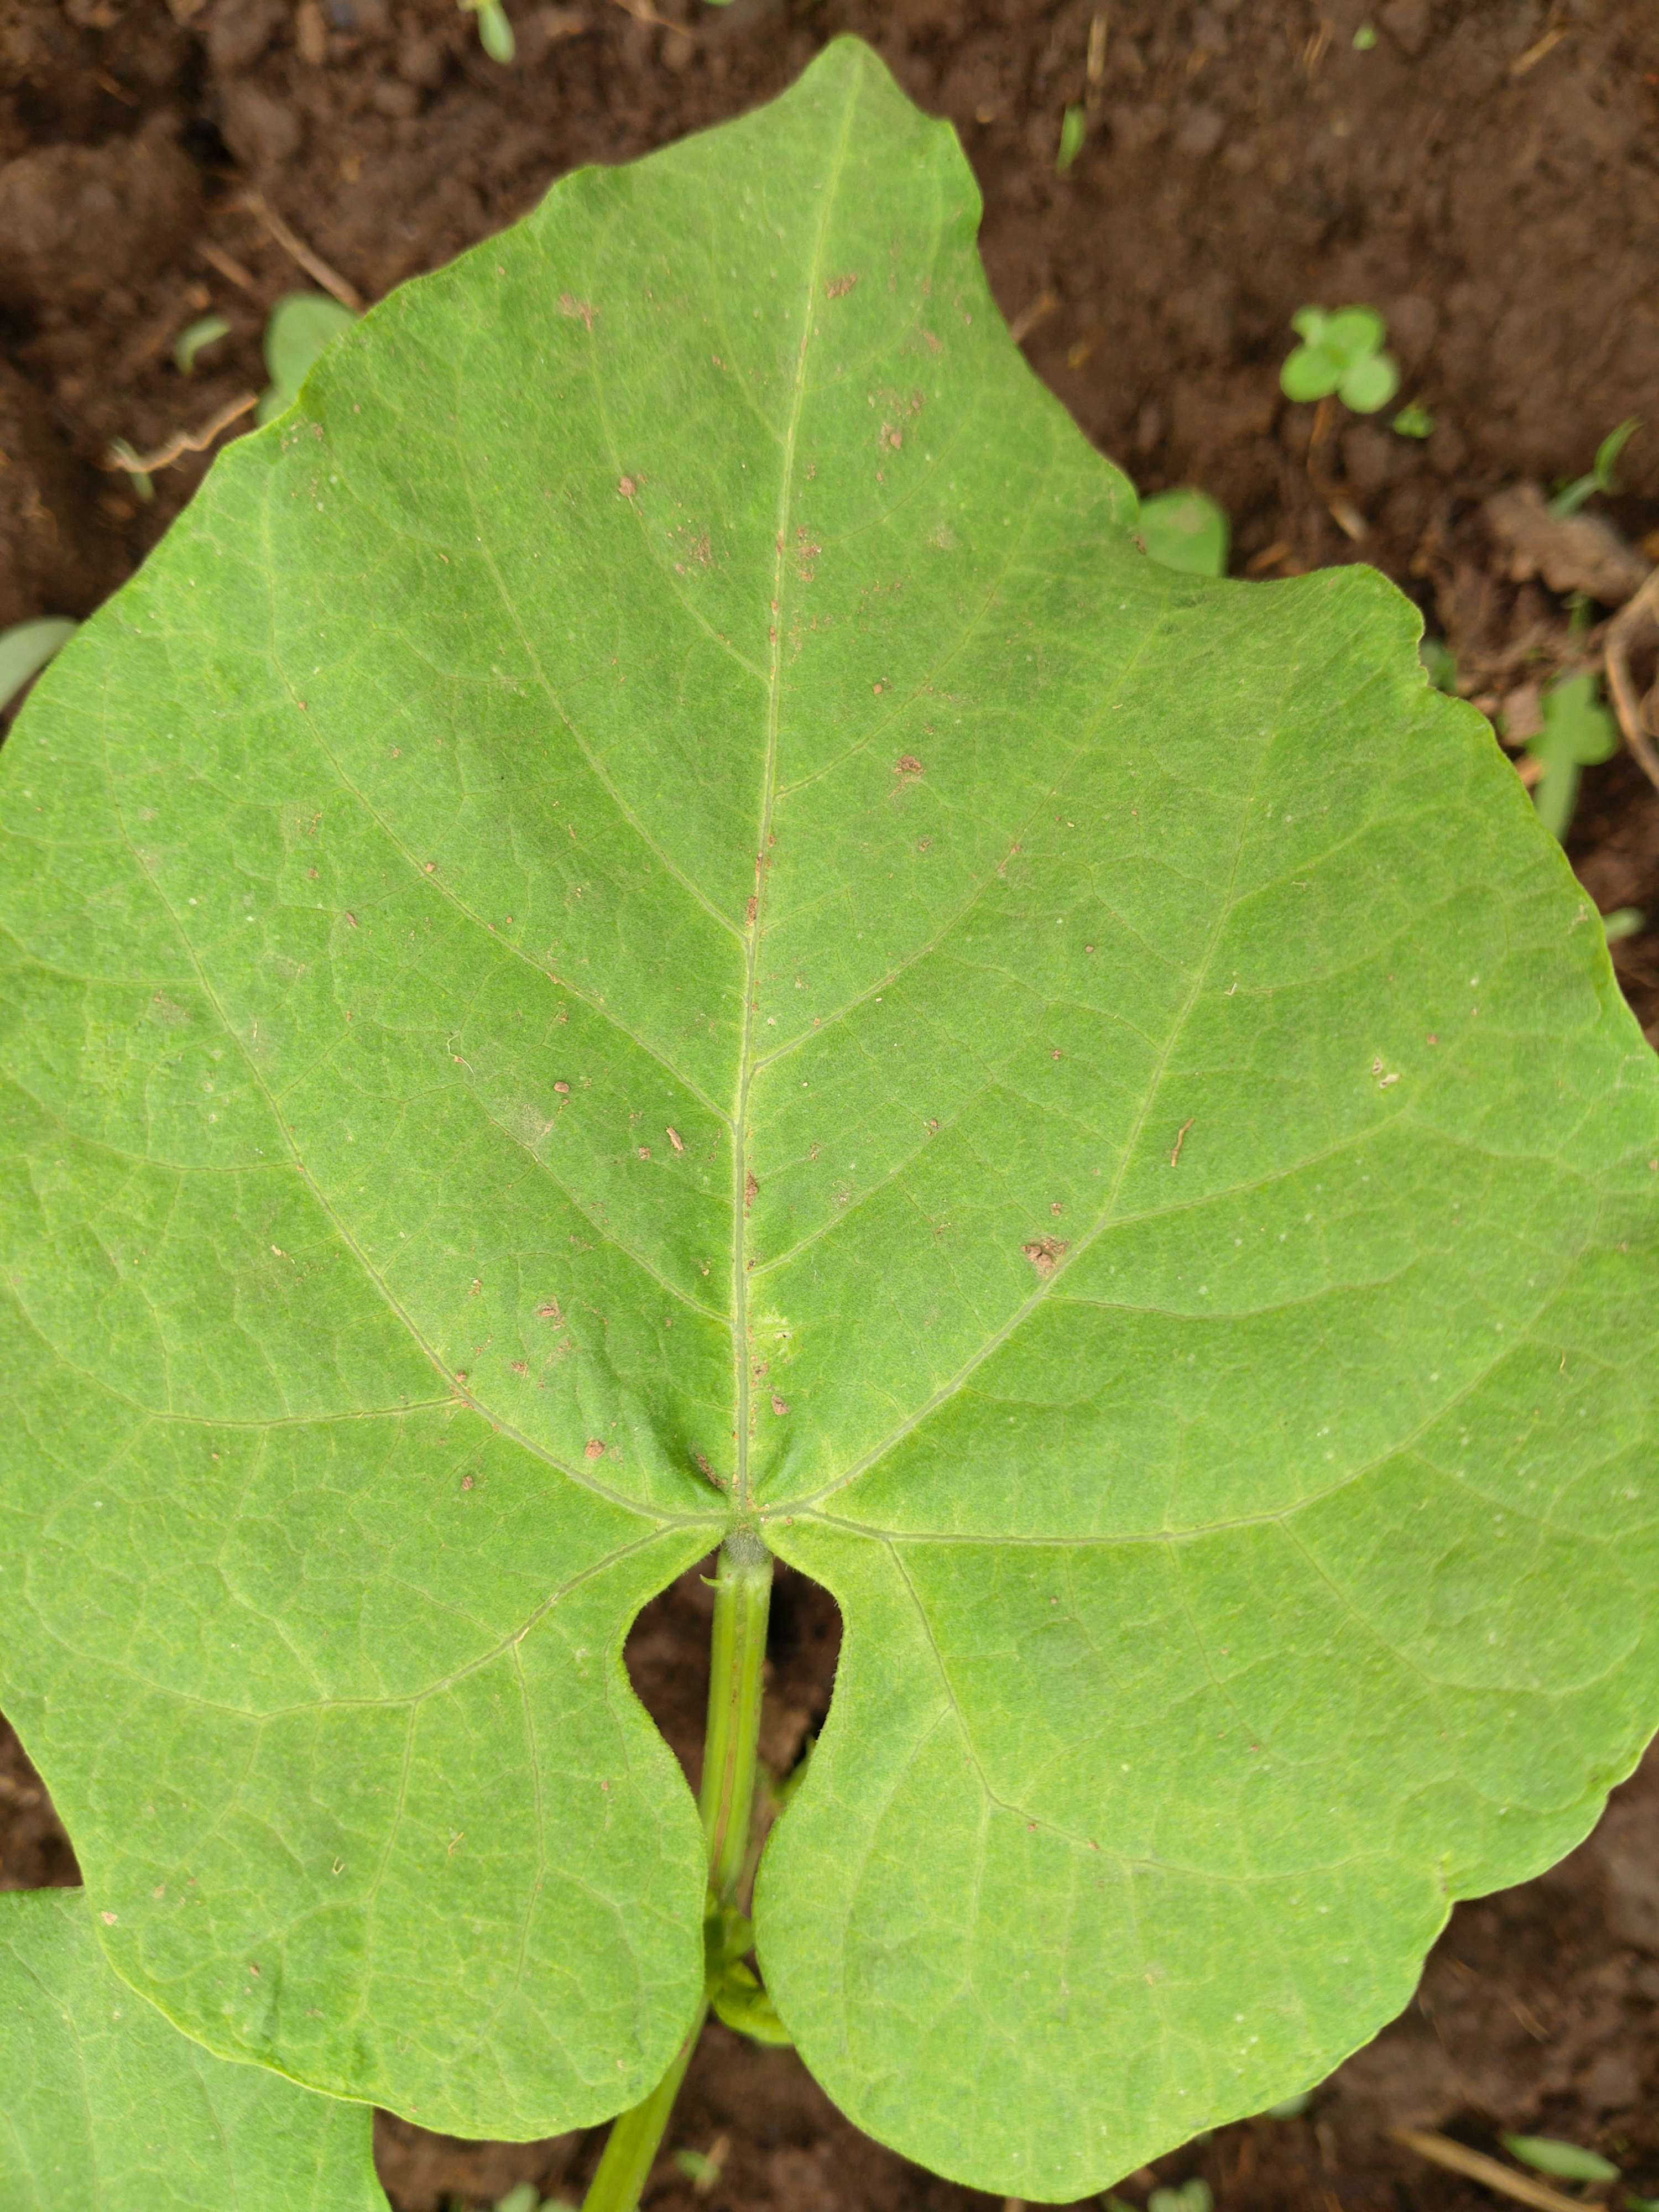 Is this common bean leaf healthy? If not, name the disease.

healthy
